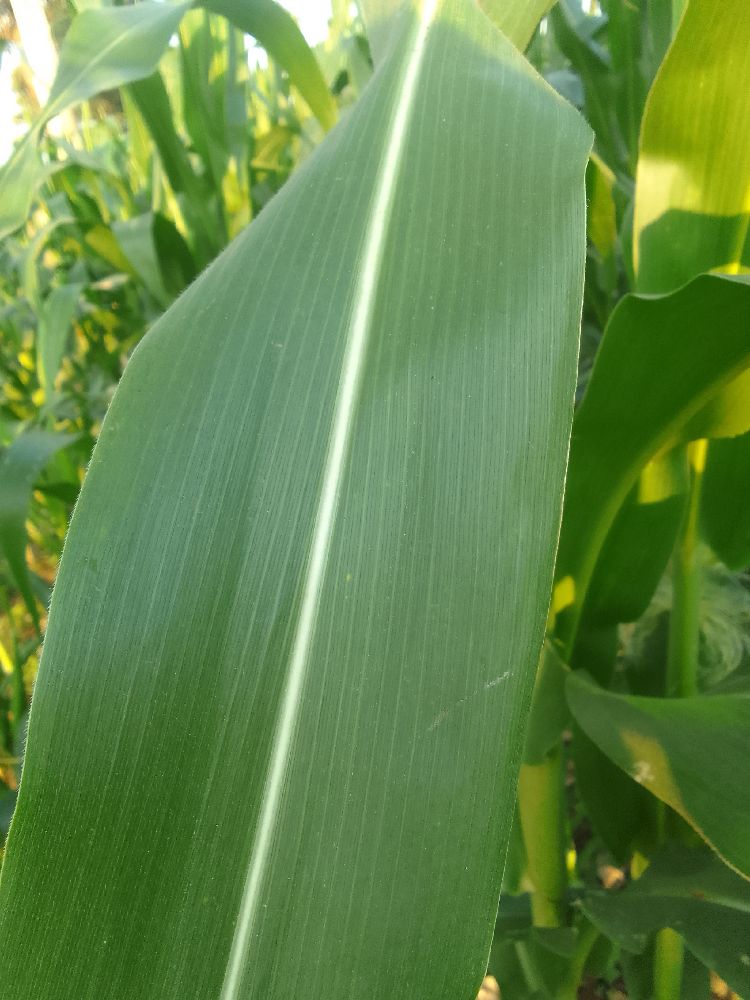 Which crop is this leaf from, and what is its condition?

maize, healthy
